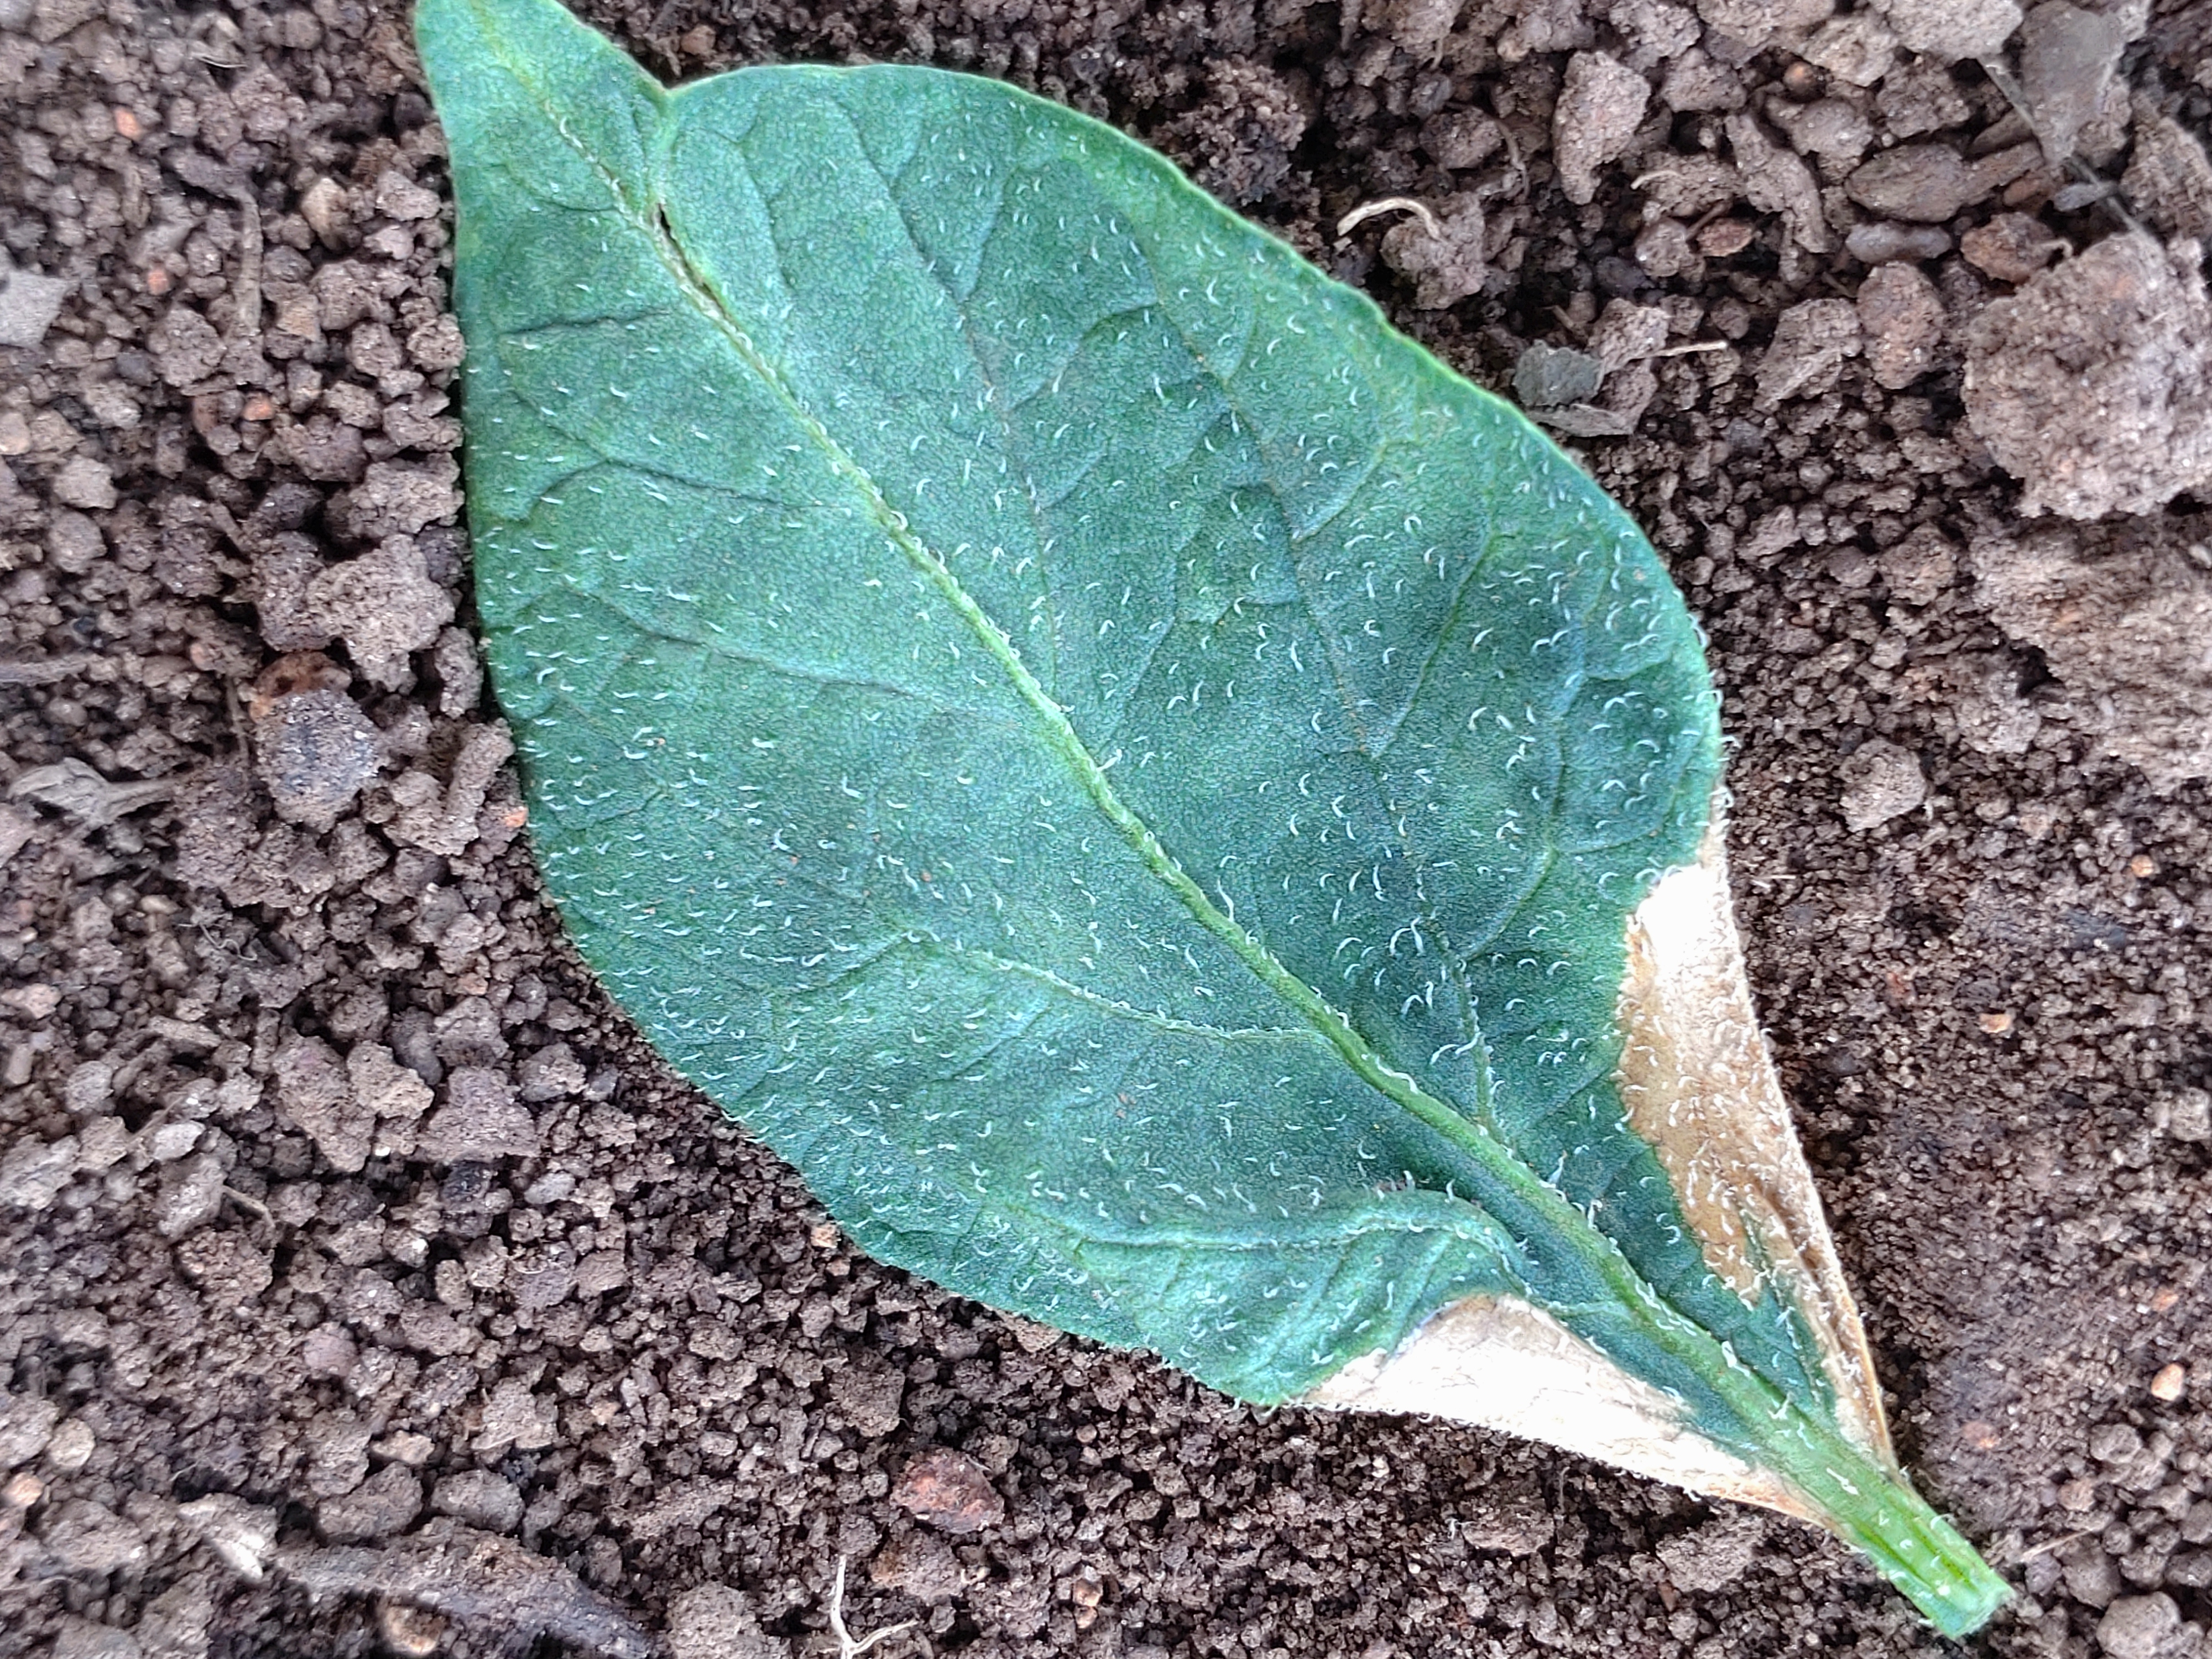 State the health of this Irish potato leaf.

early blight
